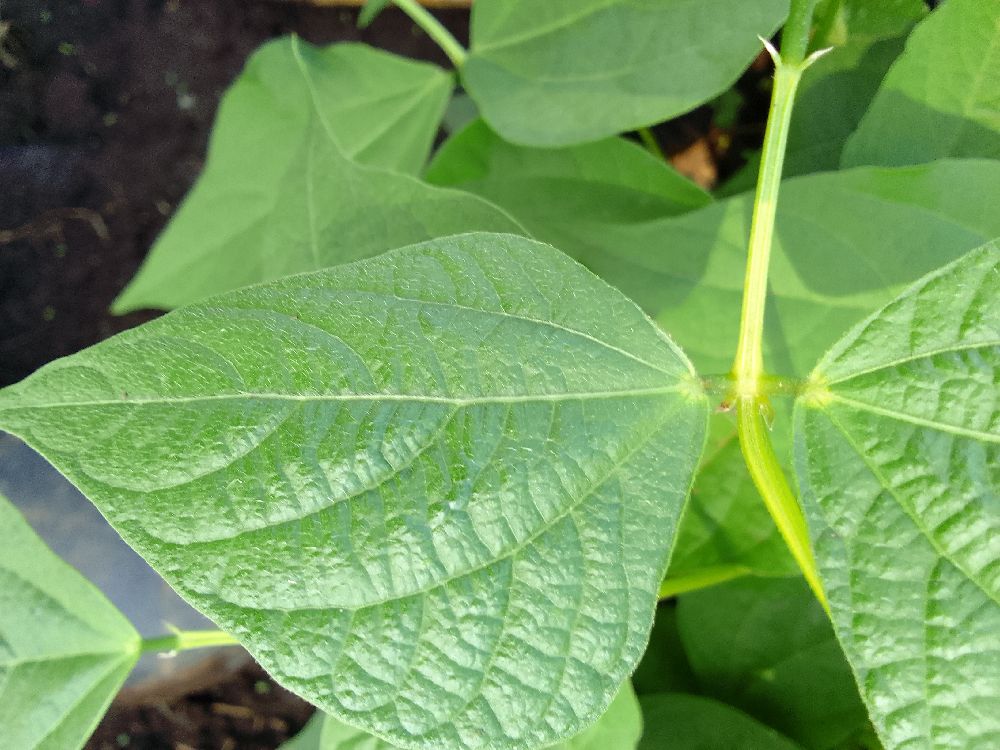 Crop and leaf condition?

common bean, healthy
